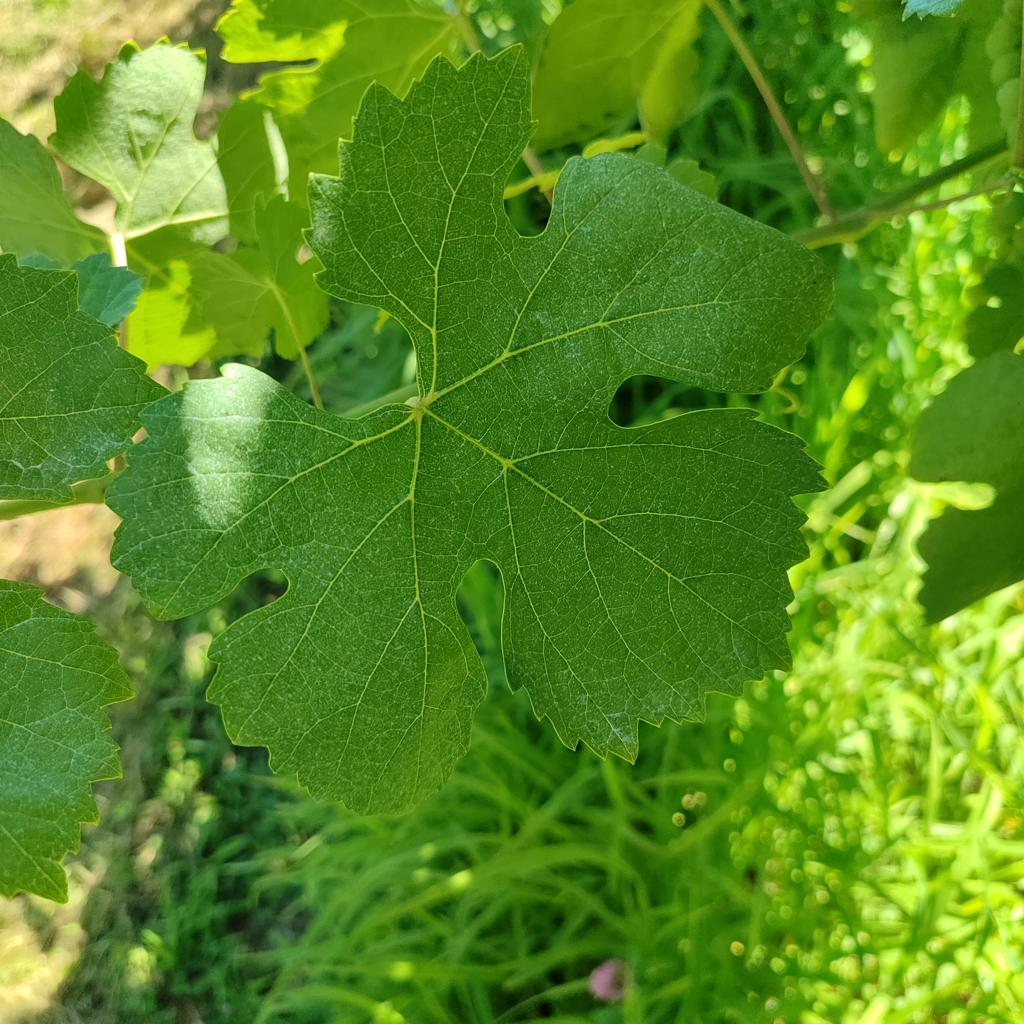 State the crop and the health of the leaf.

grapevine, healthy
